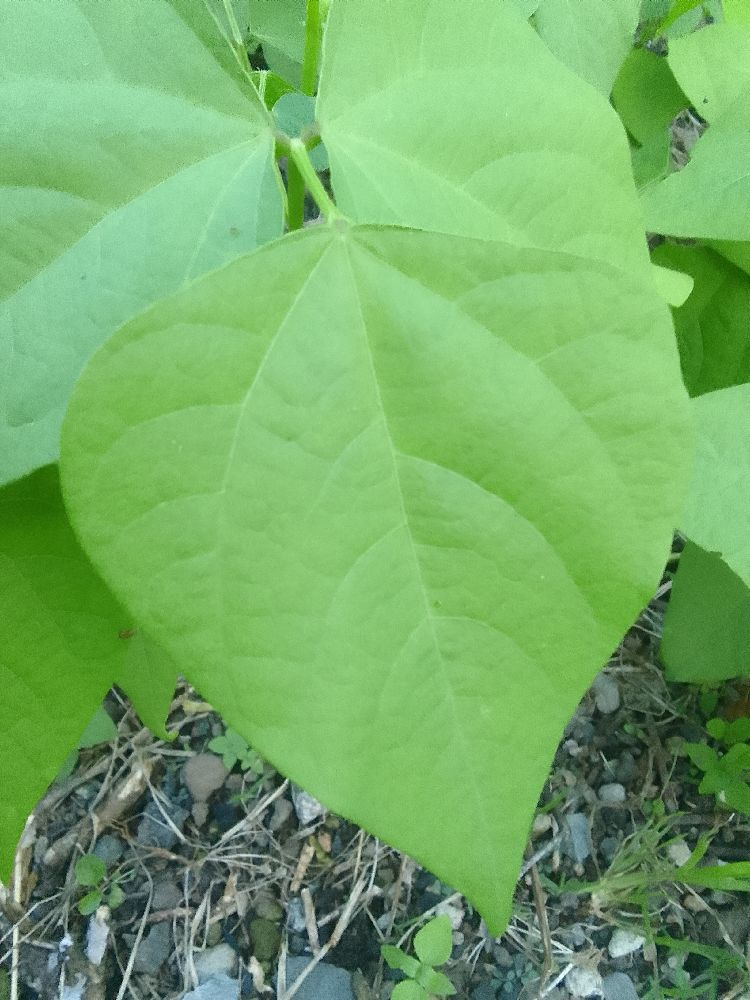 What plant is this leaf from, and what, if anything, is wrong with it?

common bean, healthy
